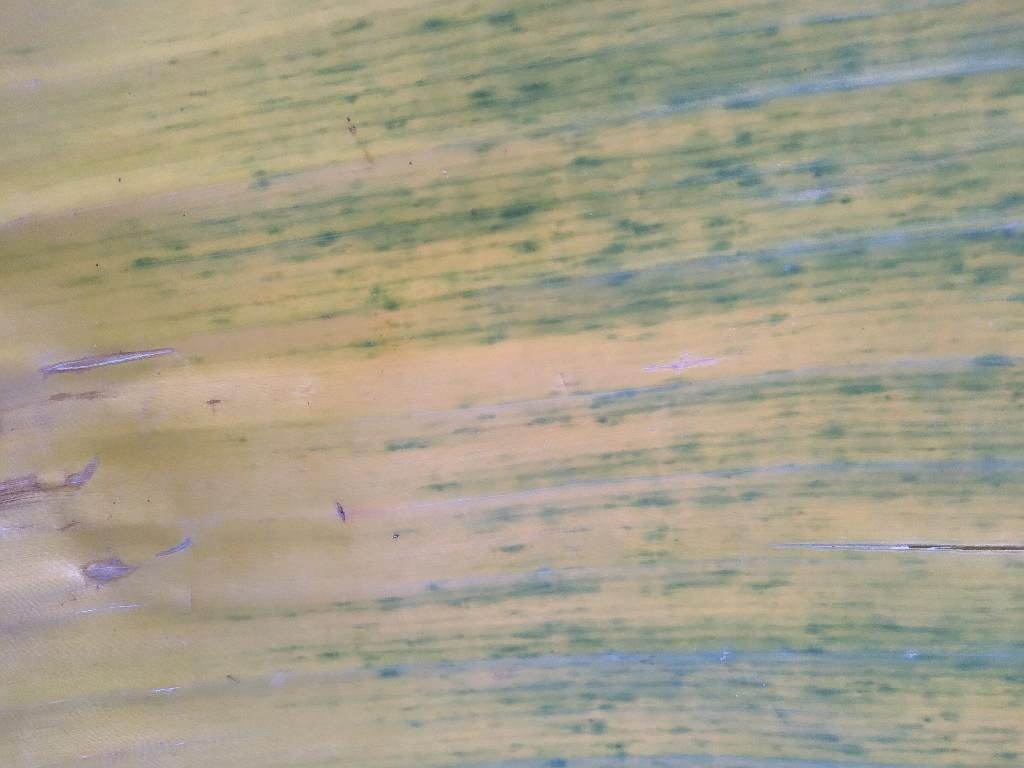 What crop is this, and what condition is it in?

banana, fusarium wilt race 1
